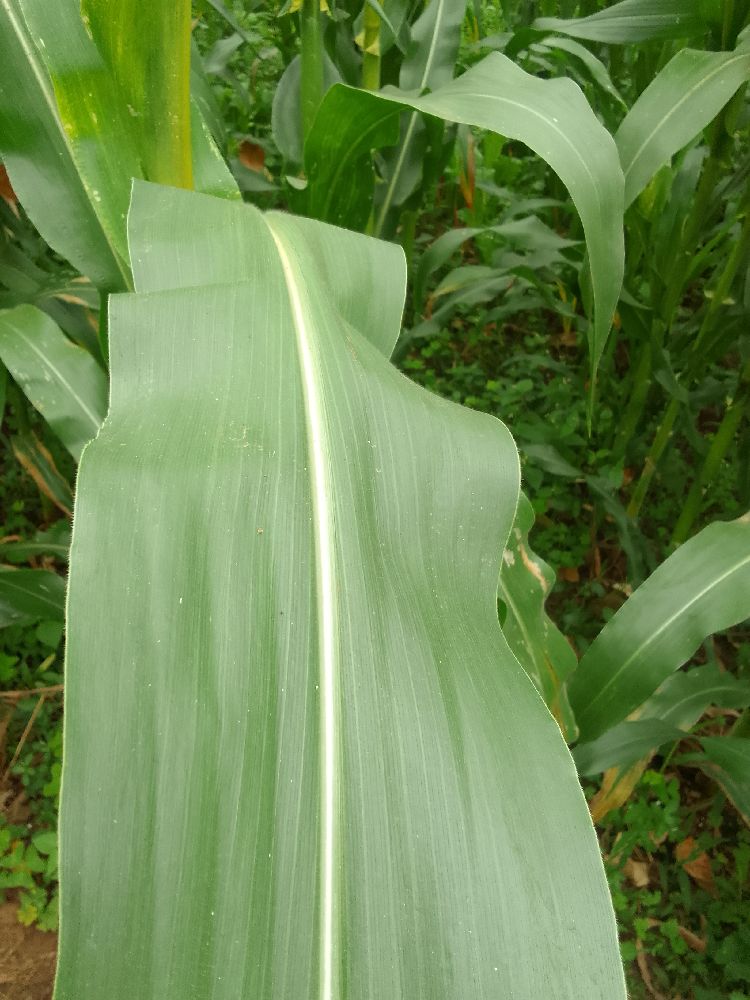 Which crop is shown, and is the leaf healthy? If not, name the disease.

maize, healthy
